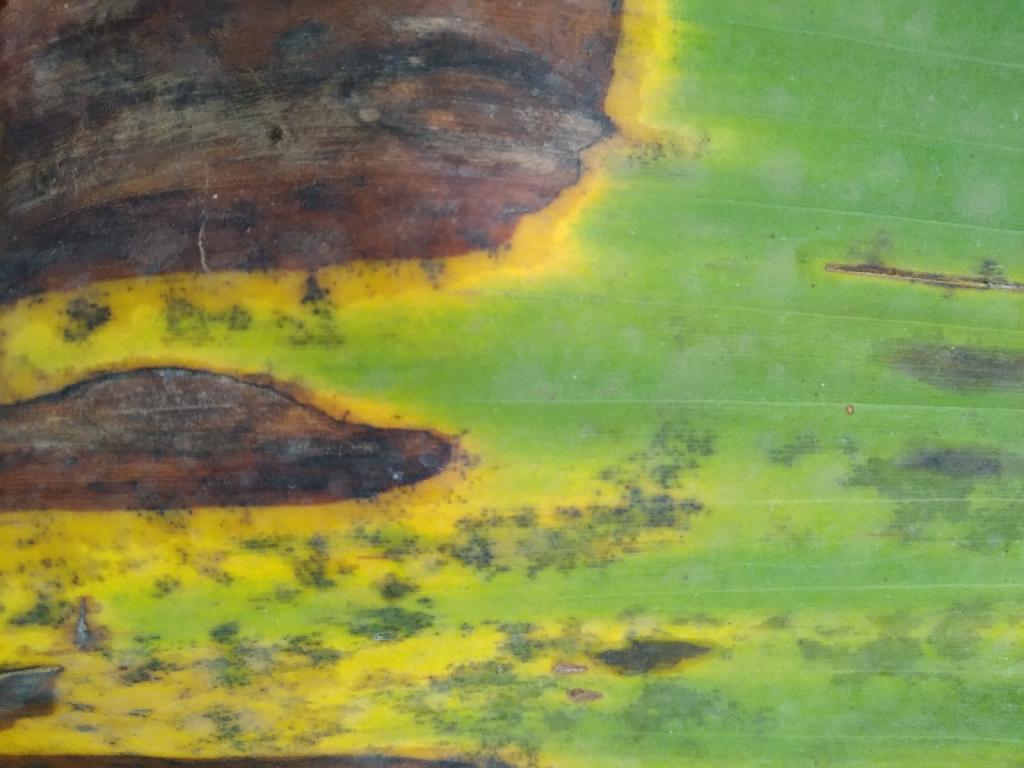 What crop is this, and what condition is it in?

banana, black sigatoka
